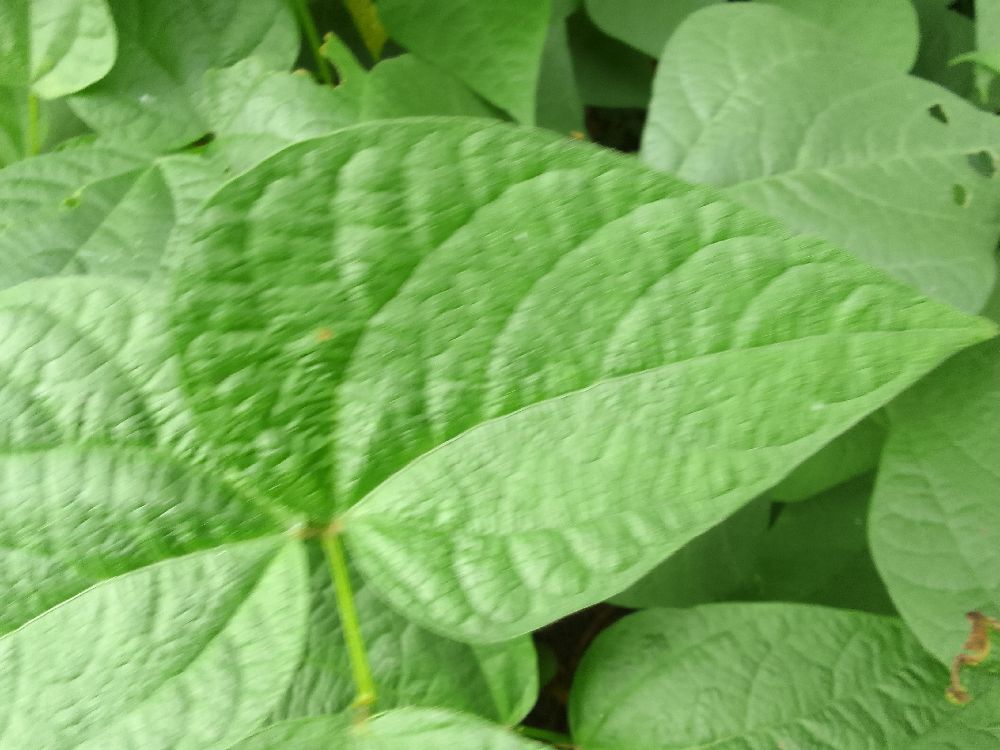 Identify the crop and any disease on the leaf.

common bean, healthy
